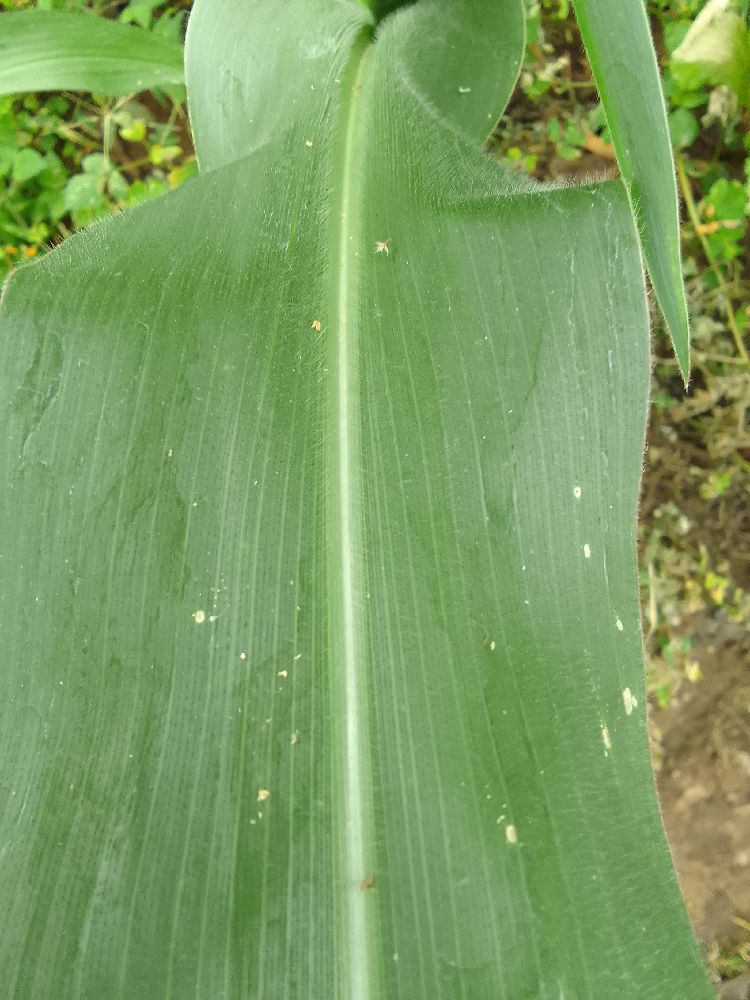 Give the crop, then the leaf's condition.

maize, healthy
